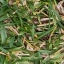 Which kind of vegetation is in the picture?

grass
